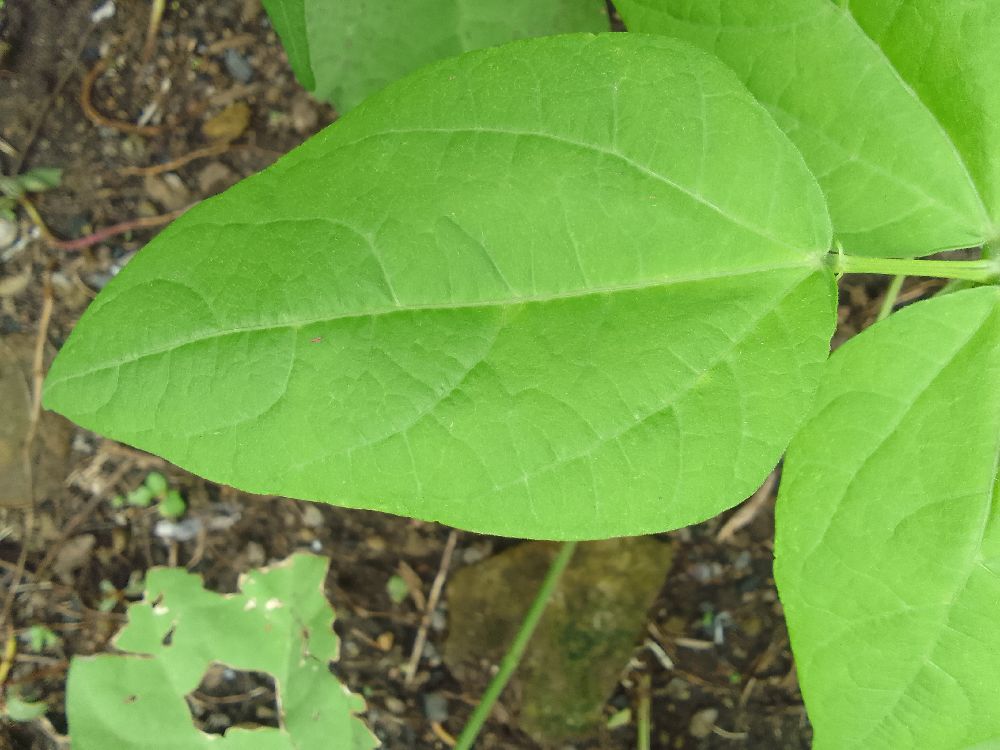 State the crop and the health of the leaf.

common bean, healthy
